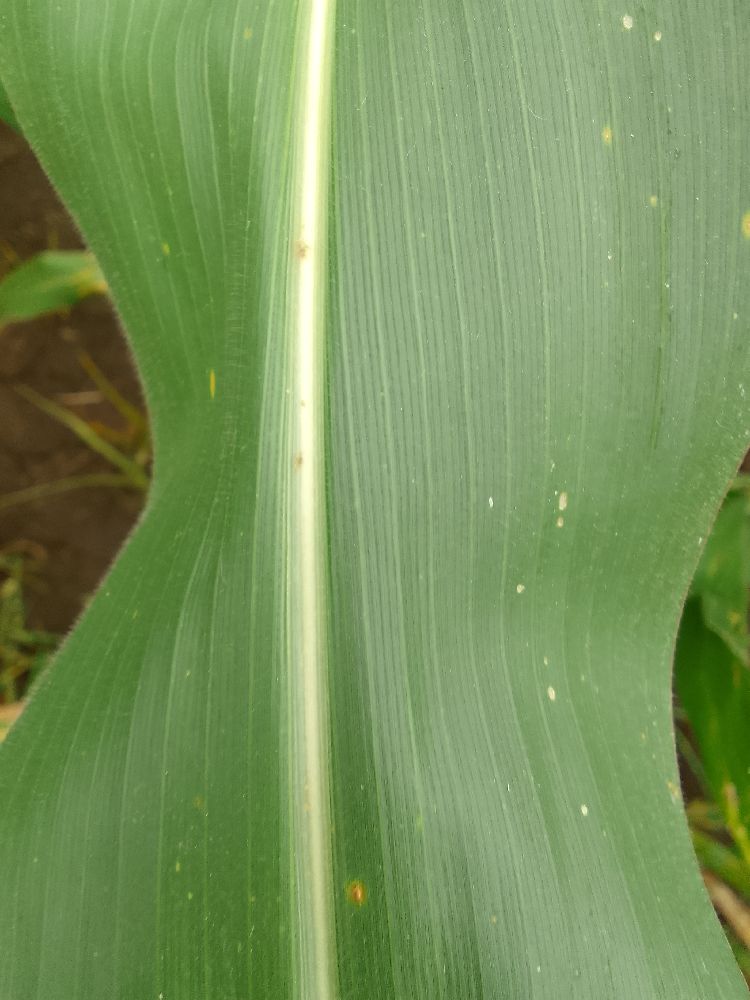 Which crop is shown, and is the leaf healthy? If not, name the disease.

maize, healthy
